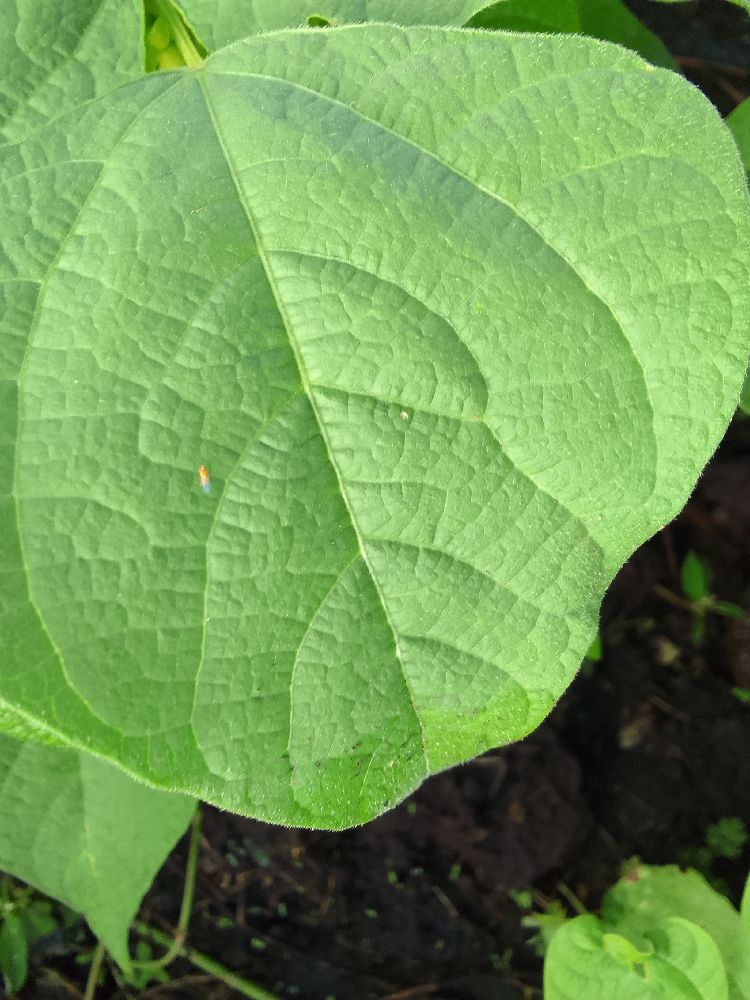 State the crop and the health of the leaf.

common bean, healthy
